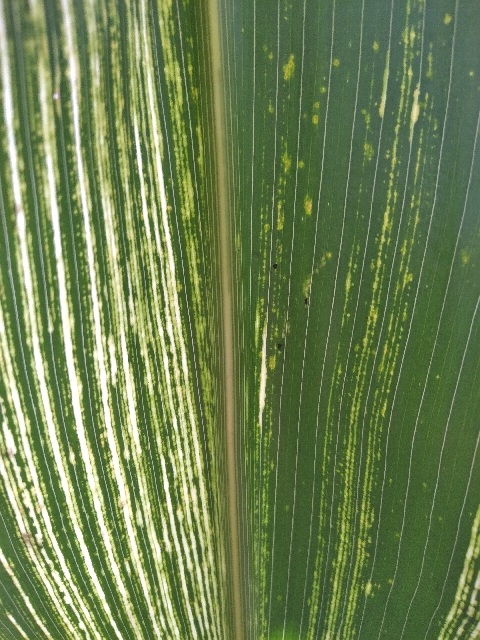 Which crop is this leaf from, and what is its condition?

maize, maize streak virus
